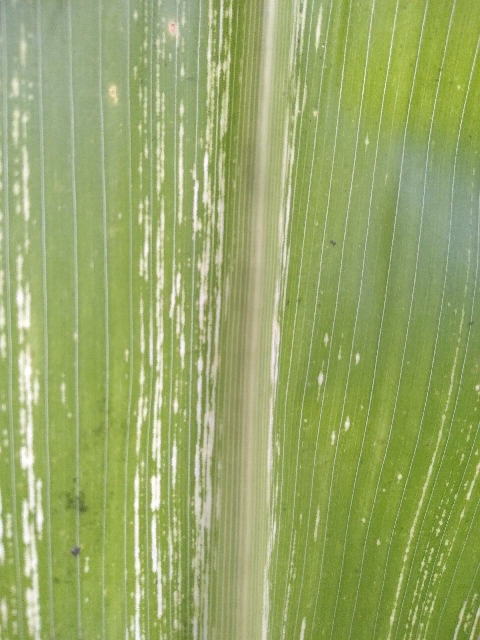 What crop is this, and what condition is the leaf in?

maize, maize streak virus
